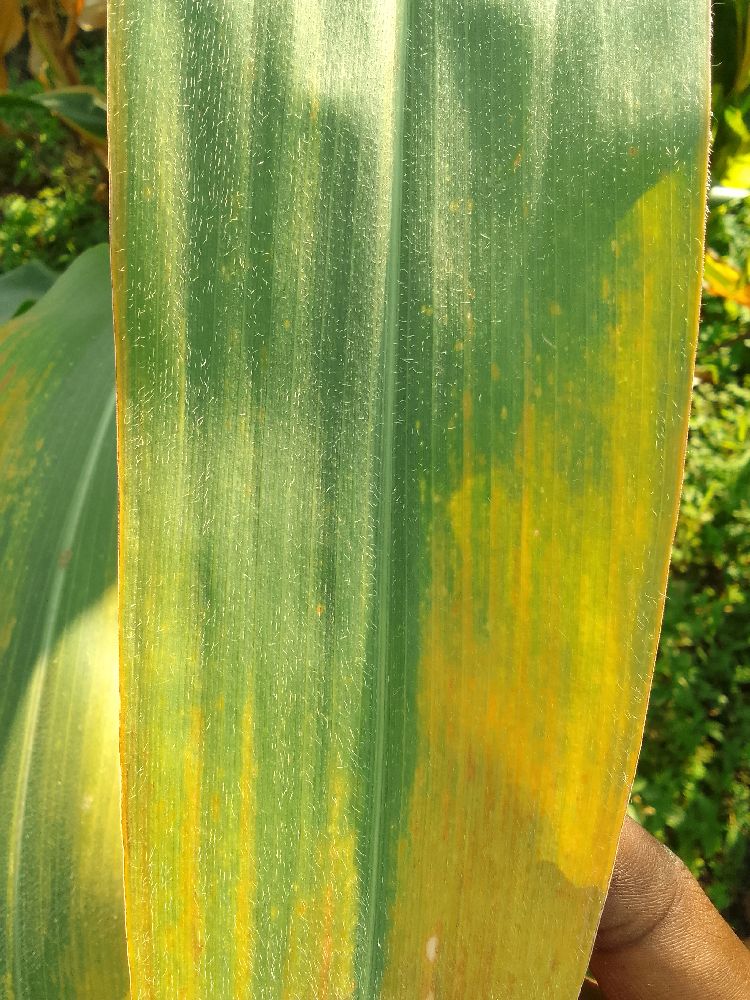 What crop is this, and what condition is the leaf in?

maize, maize lethal necrosis
